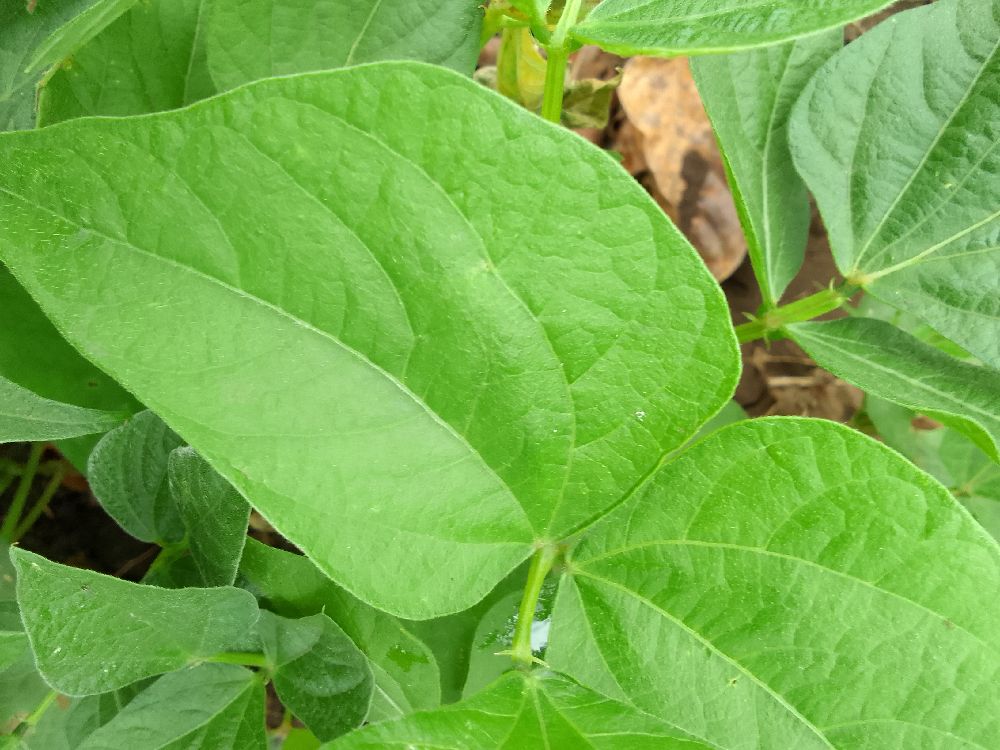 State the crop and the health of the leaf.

common bean, healthy
